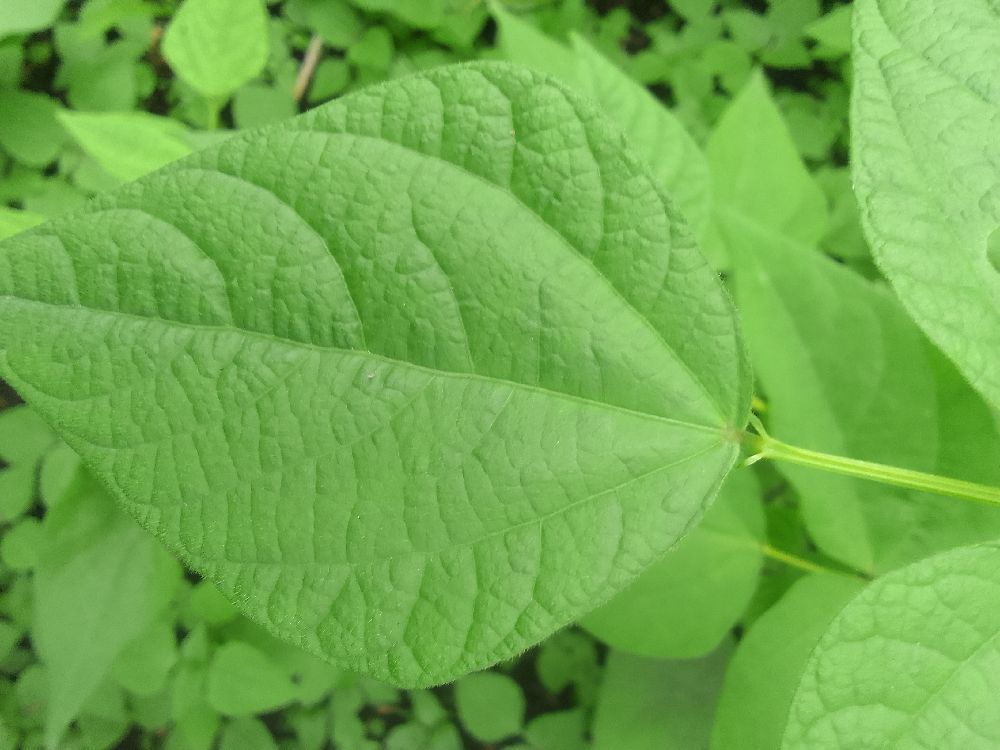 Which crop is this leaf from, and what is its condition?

common bean, healthy
